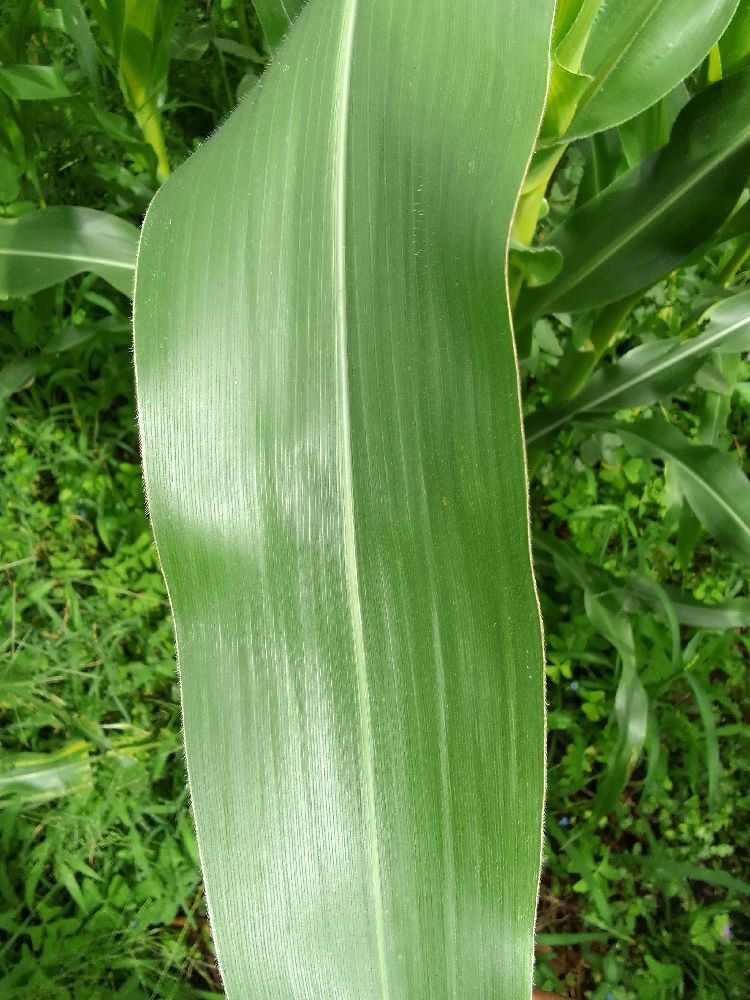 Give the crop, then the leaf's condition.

maize, healthy
